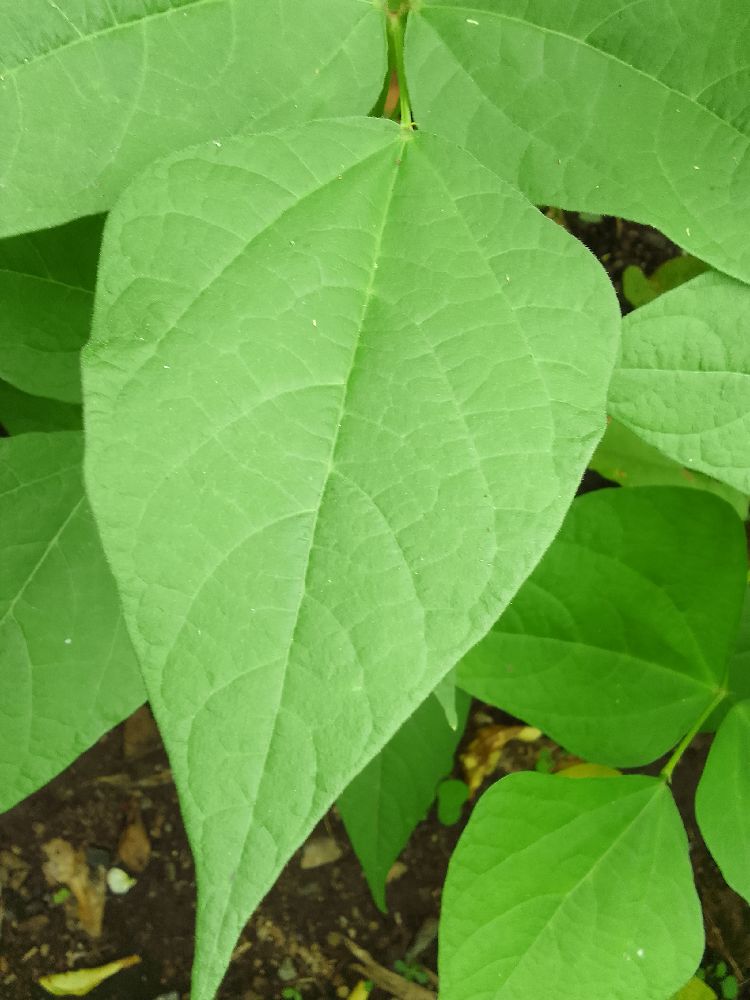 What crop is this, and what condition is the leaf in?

common bean, healthy
